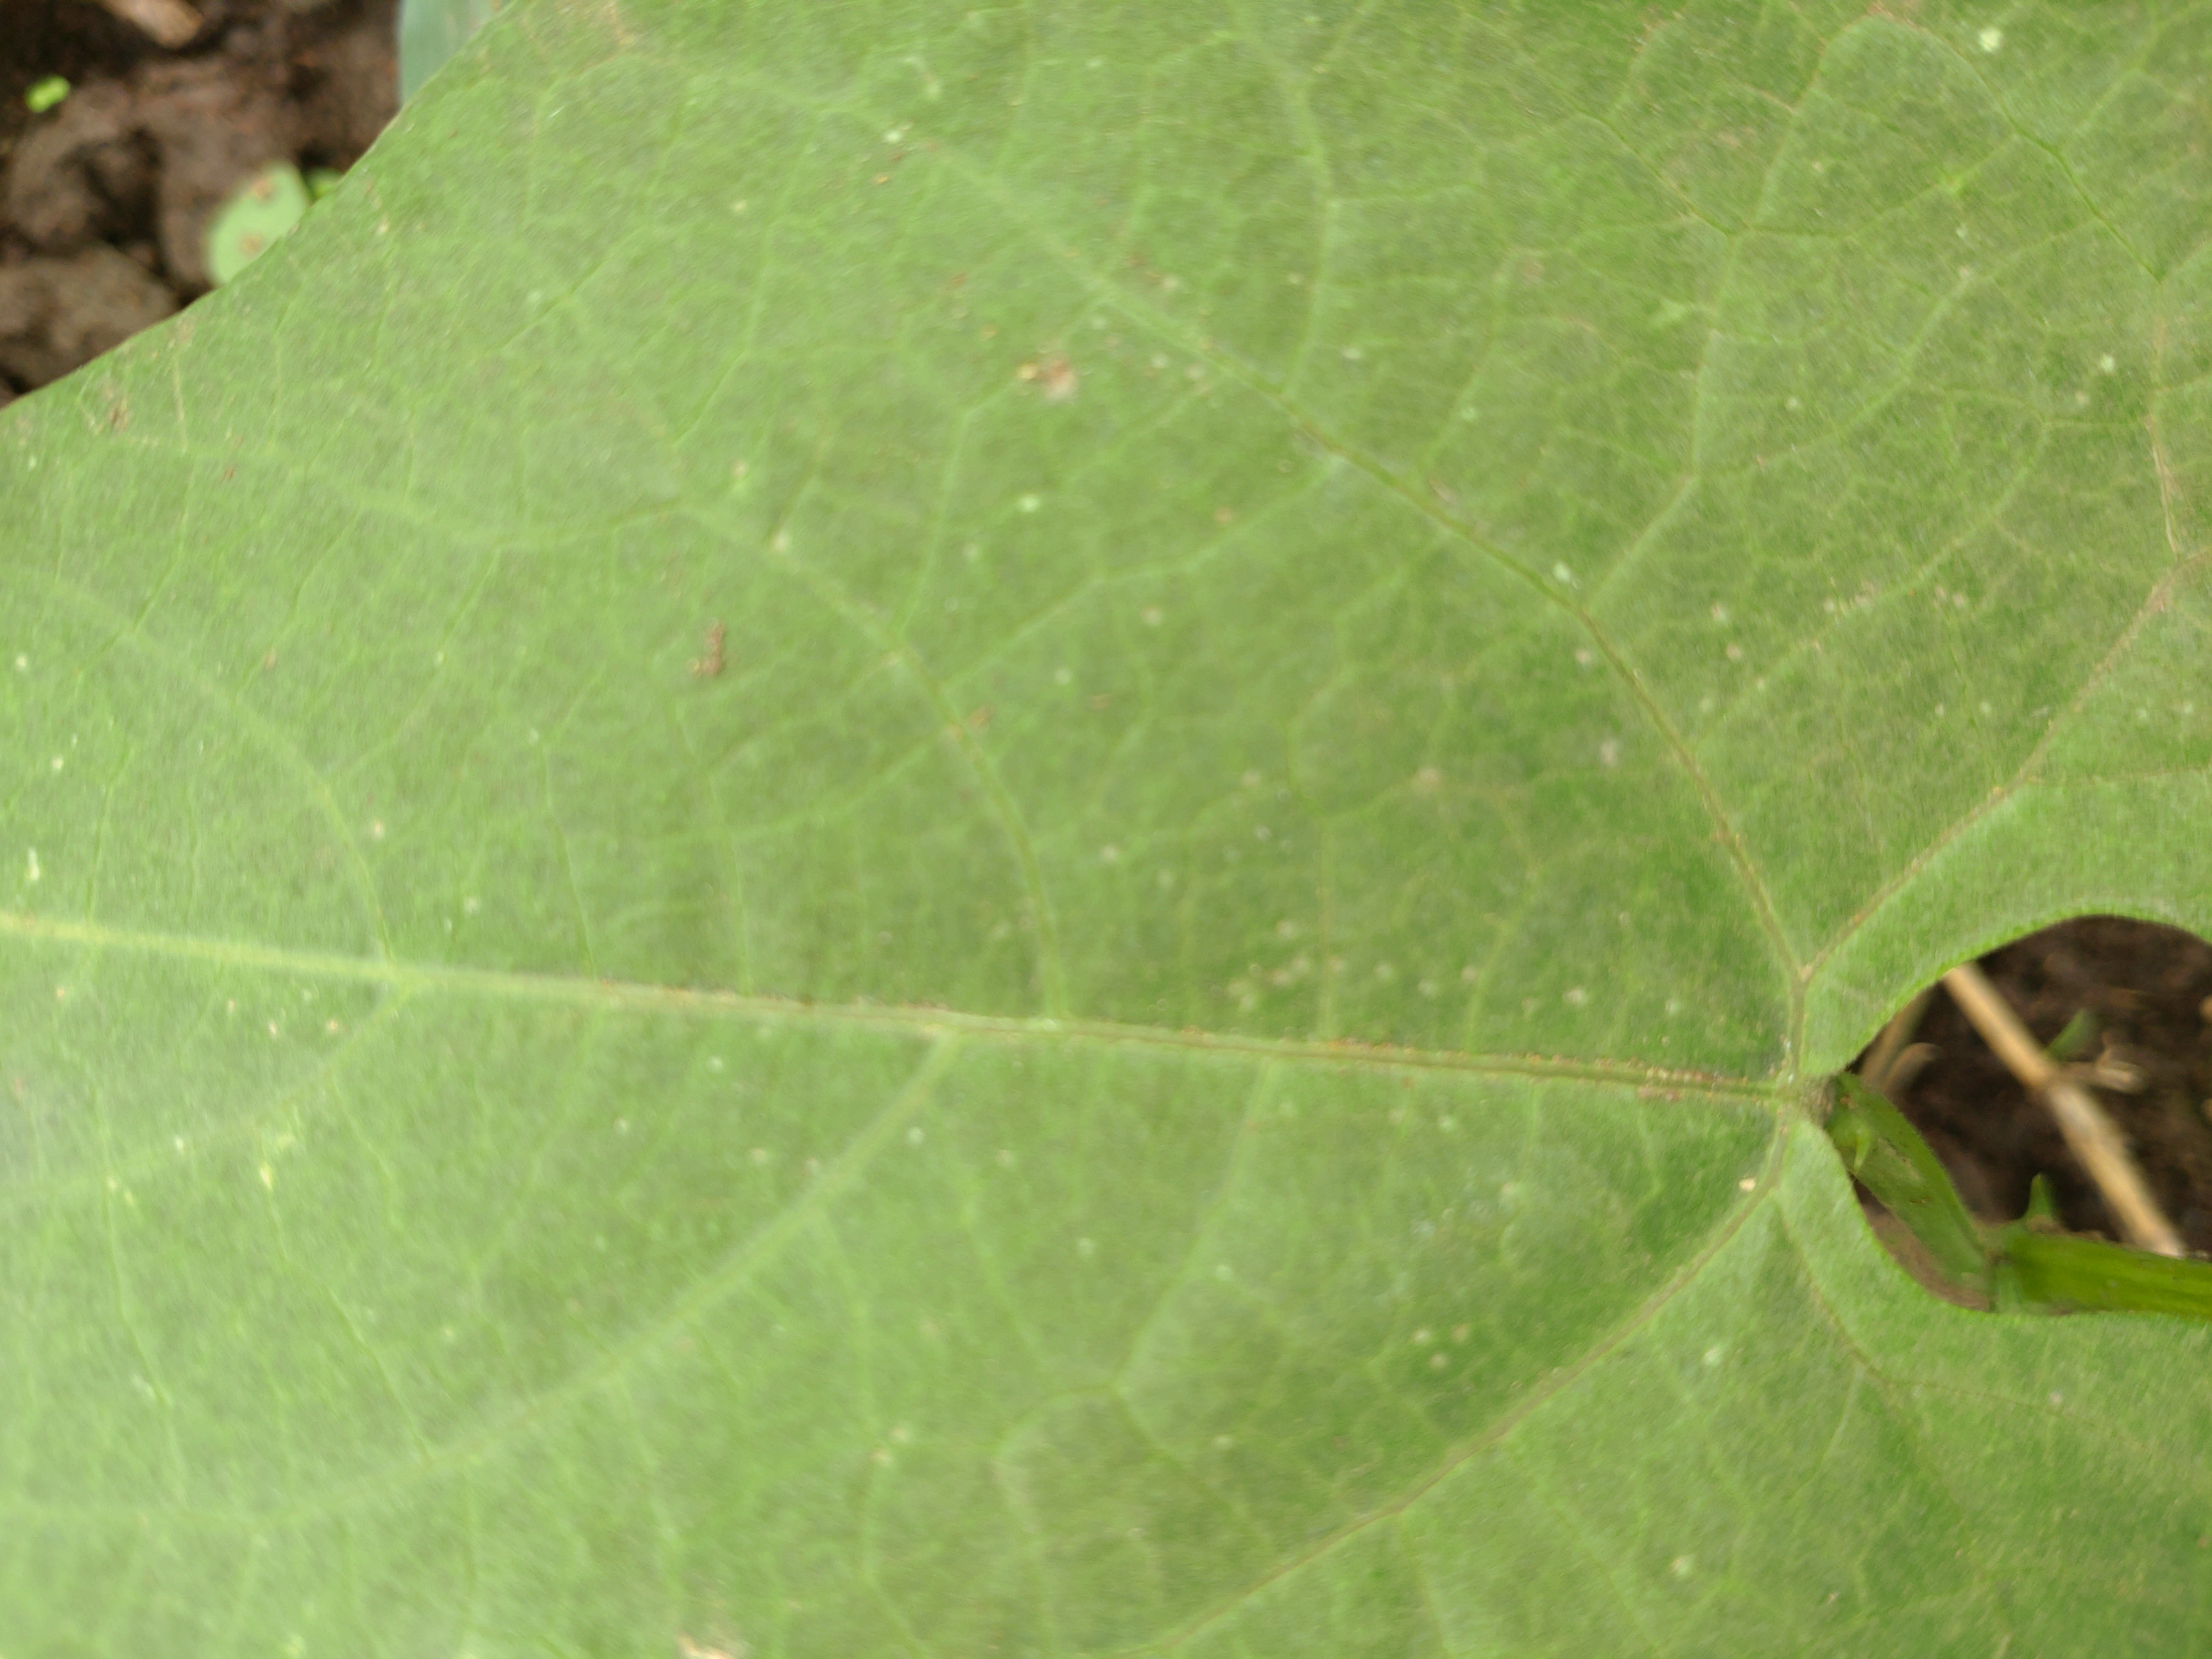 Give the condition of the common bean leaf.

healthy
